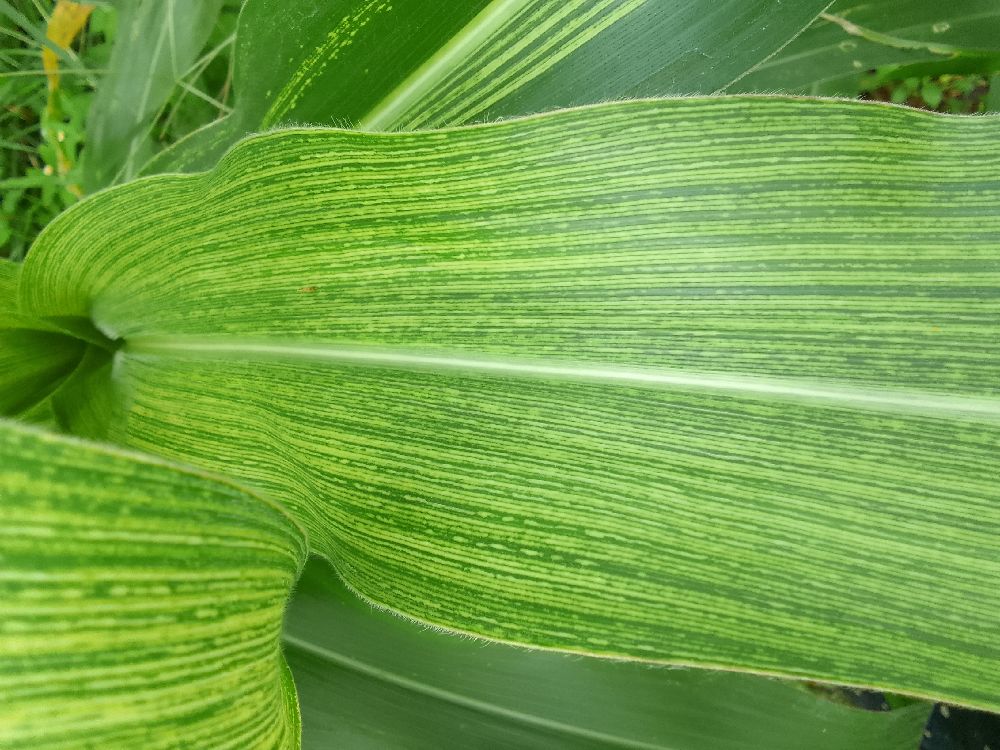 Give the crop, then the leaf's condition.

maize, maize streak virus
